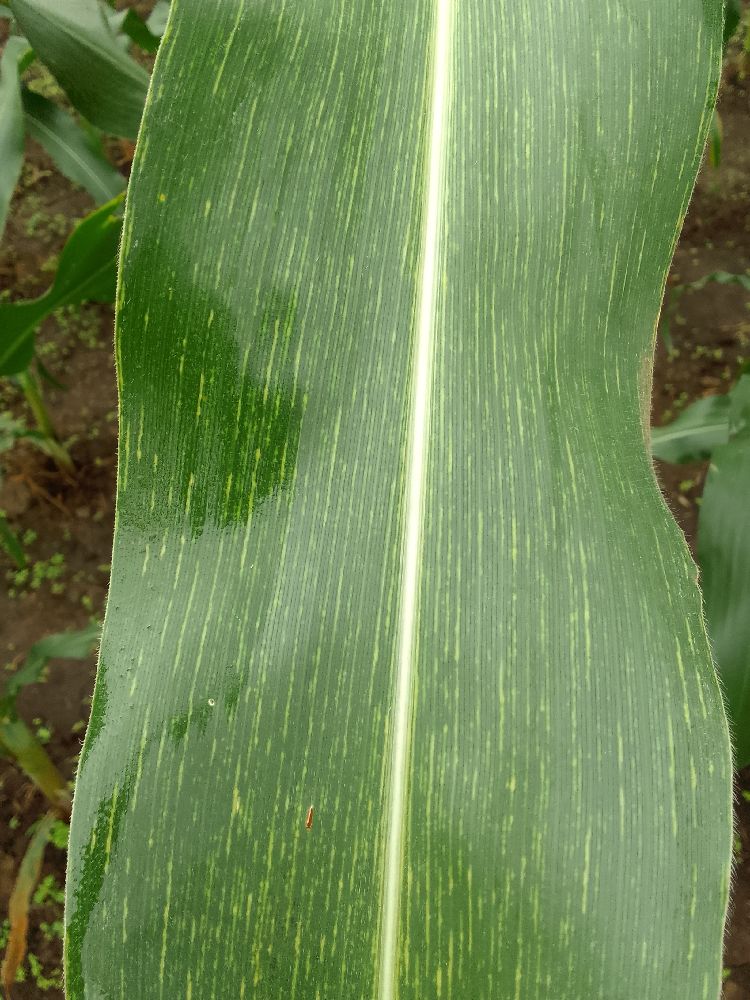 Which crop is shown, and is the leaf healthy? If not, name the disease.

maize, maize streak virus
